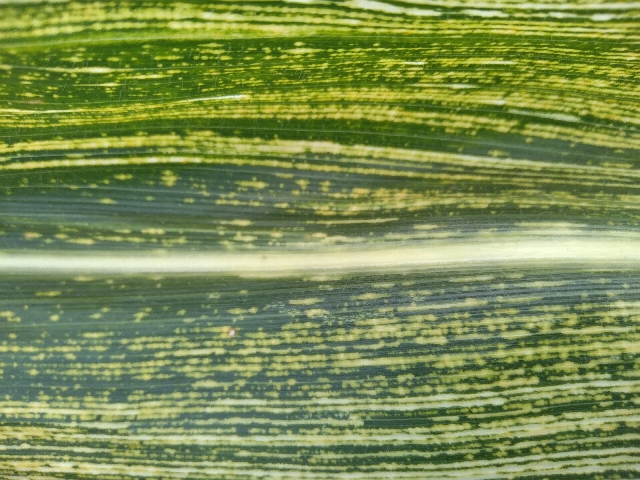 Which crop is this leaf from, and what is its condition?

maize, maize streak virus
